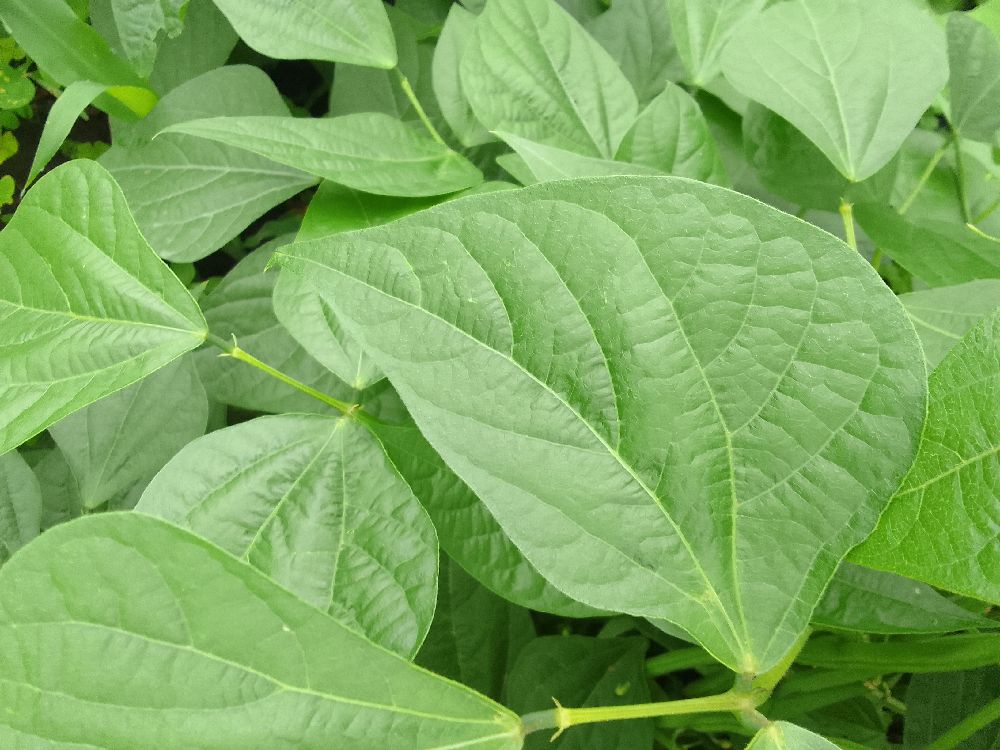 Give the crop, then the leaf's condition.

common bean, healthy
